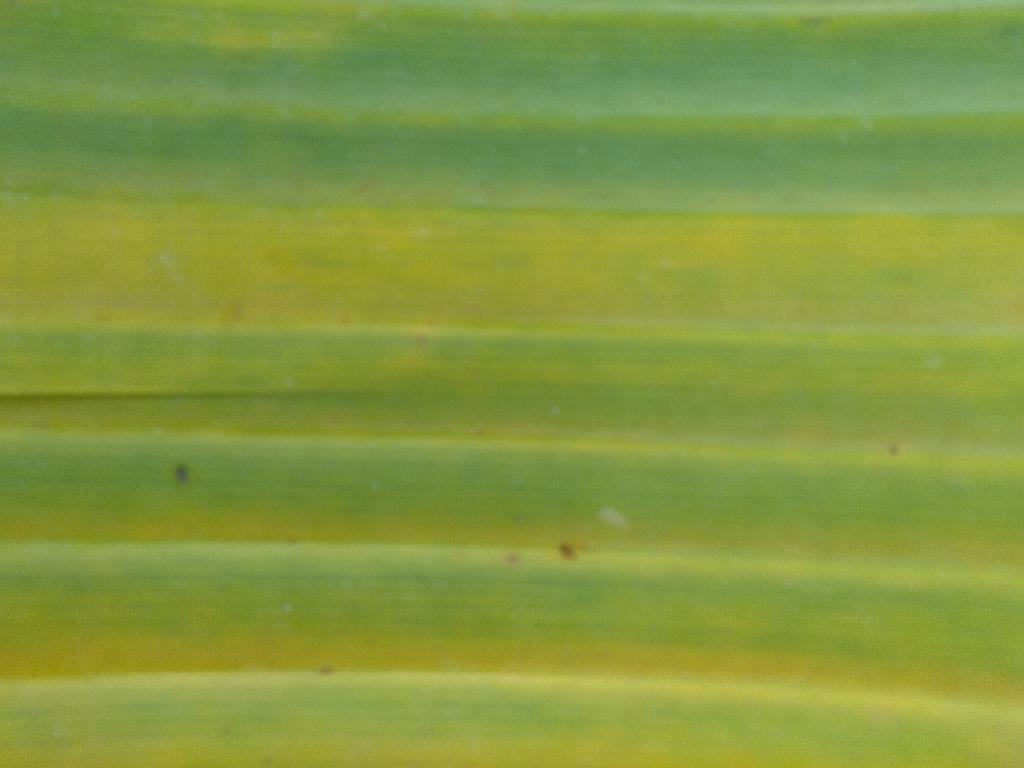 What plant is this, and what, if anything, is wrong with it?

banana, fusarium wilt race 1
